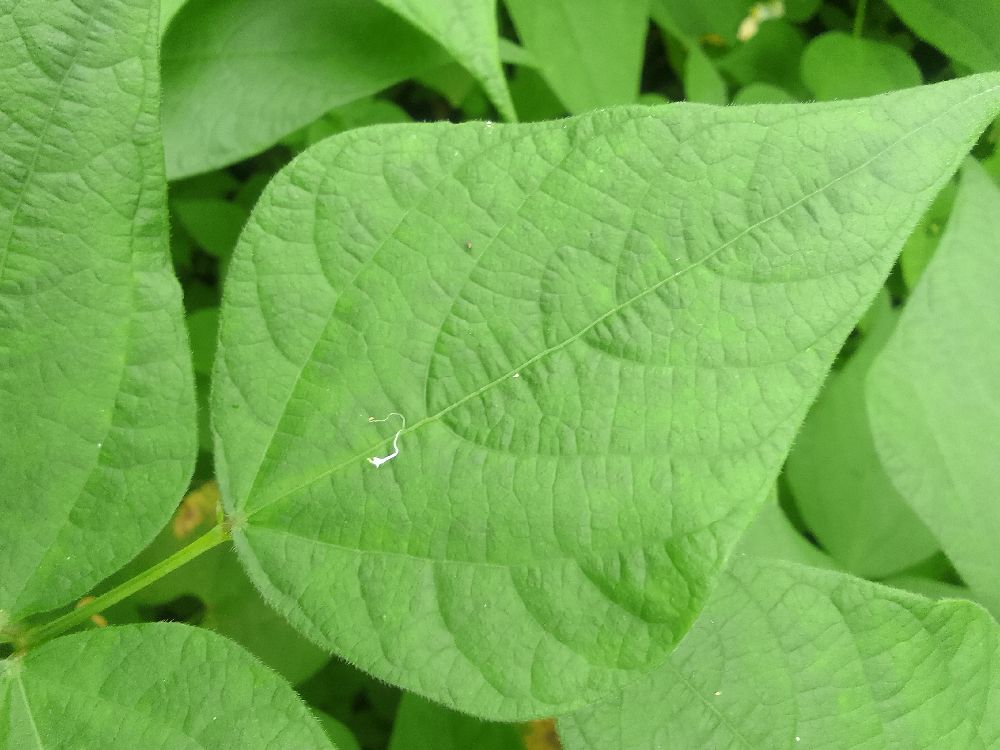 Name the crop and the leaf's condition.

common bean, healthy
